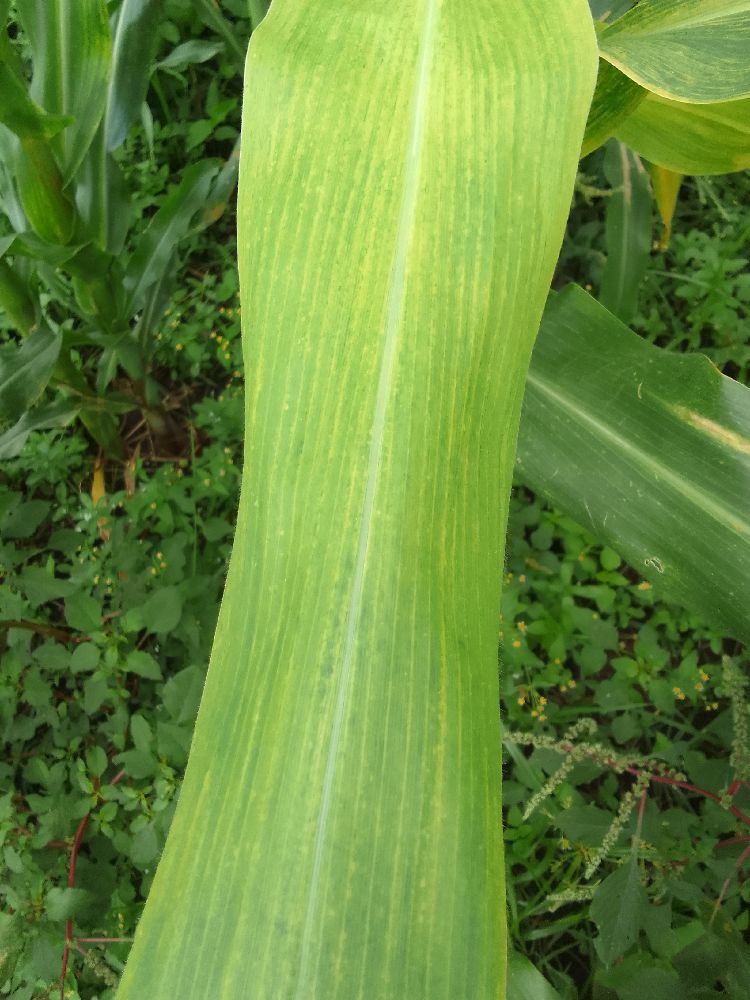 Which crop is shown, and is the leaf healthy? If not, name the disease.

maize, maize streak virus
